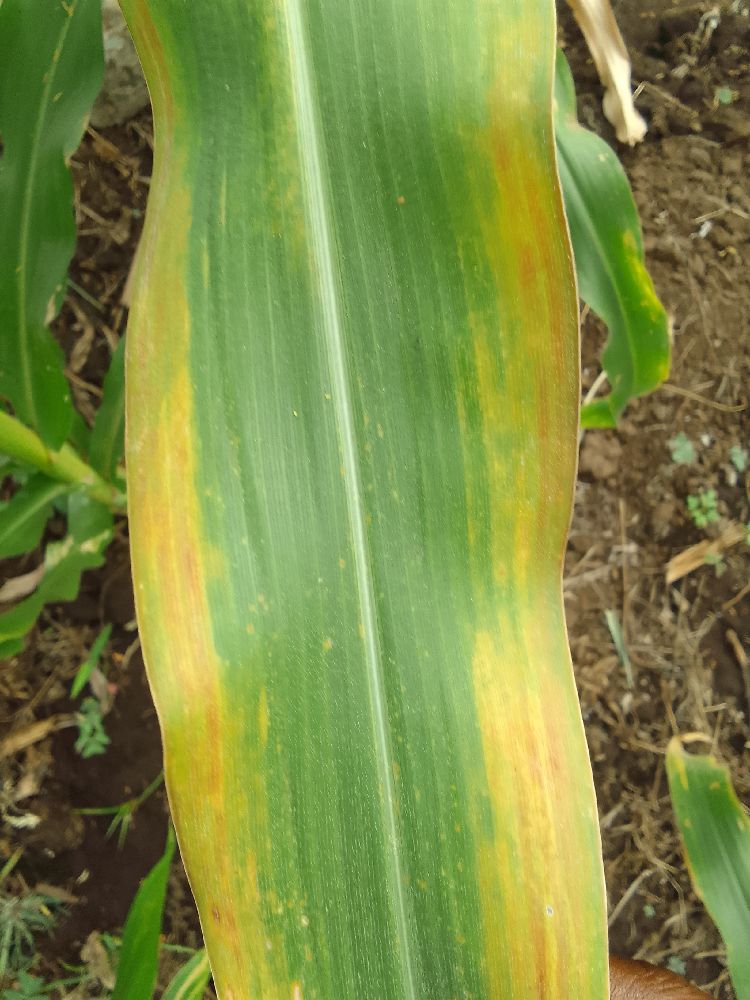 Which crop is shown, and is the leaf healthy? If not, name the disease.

maize, maize lethal necrosis
